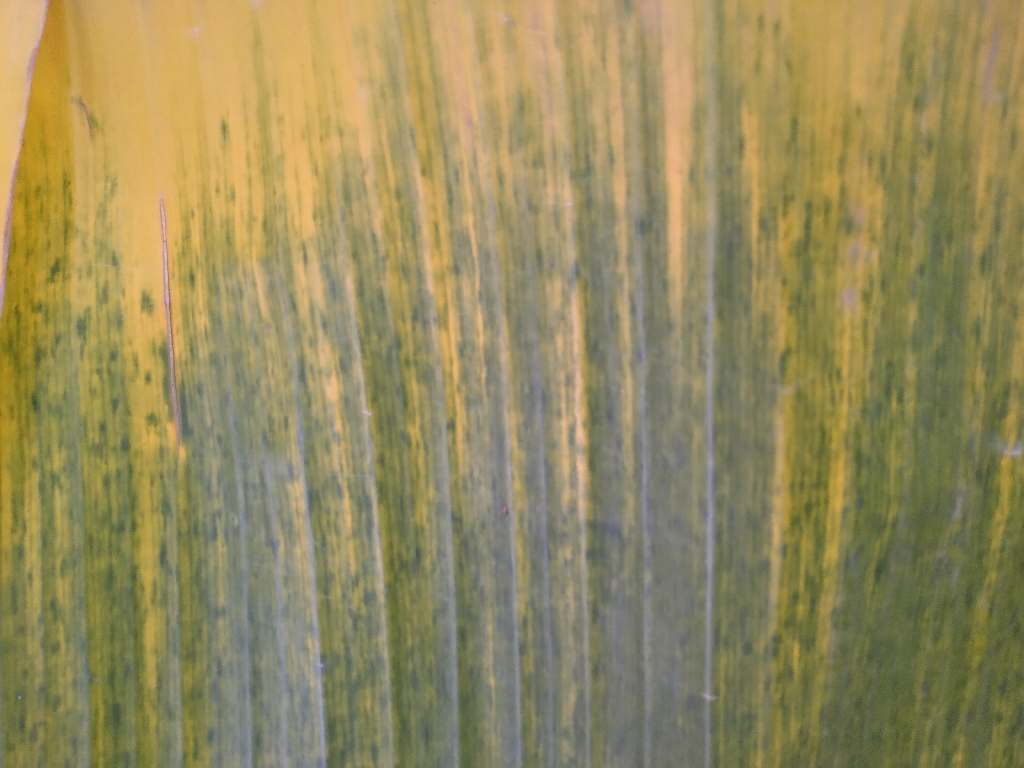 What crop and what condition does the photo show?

banana, fusarium wilt race 1
